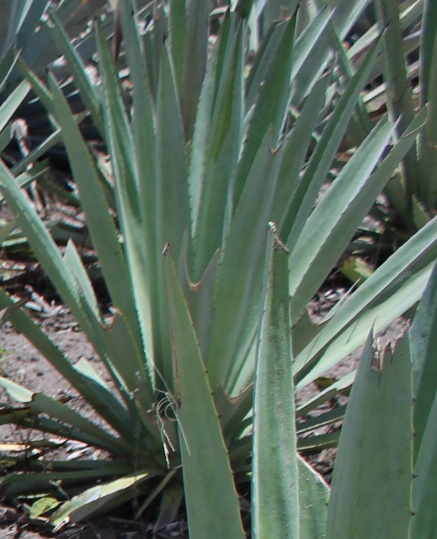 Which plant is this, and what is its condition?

agave, healthy
